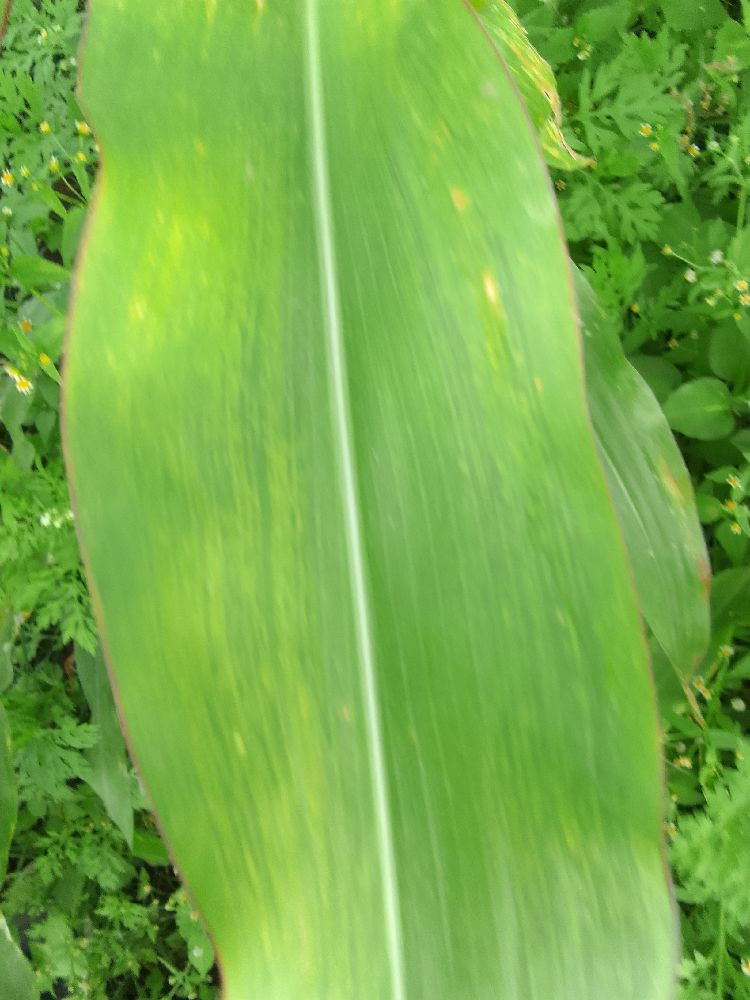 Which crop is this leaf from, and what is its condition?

maize, maize lethal necrosis
